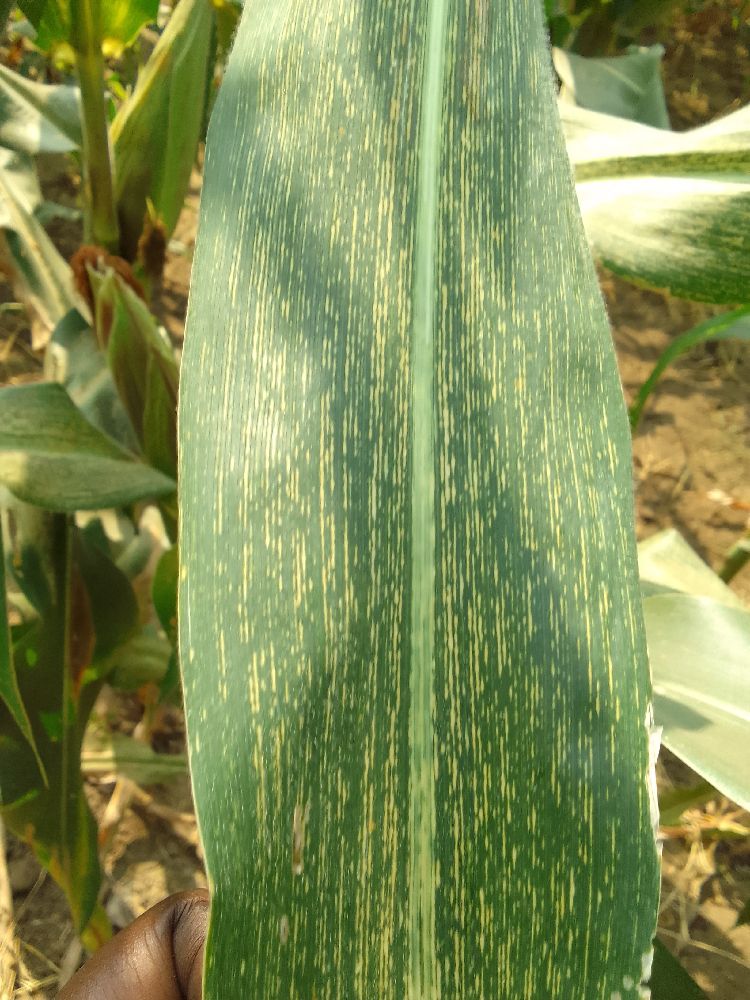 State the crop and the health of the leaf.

maize, maize streak virus
